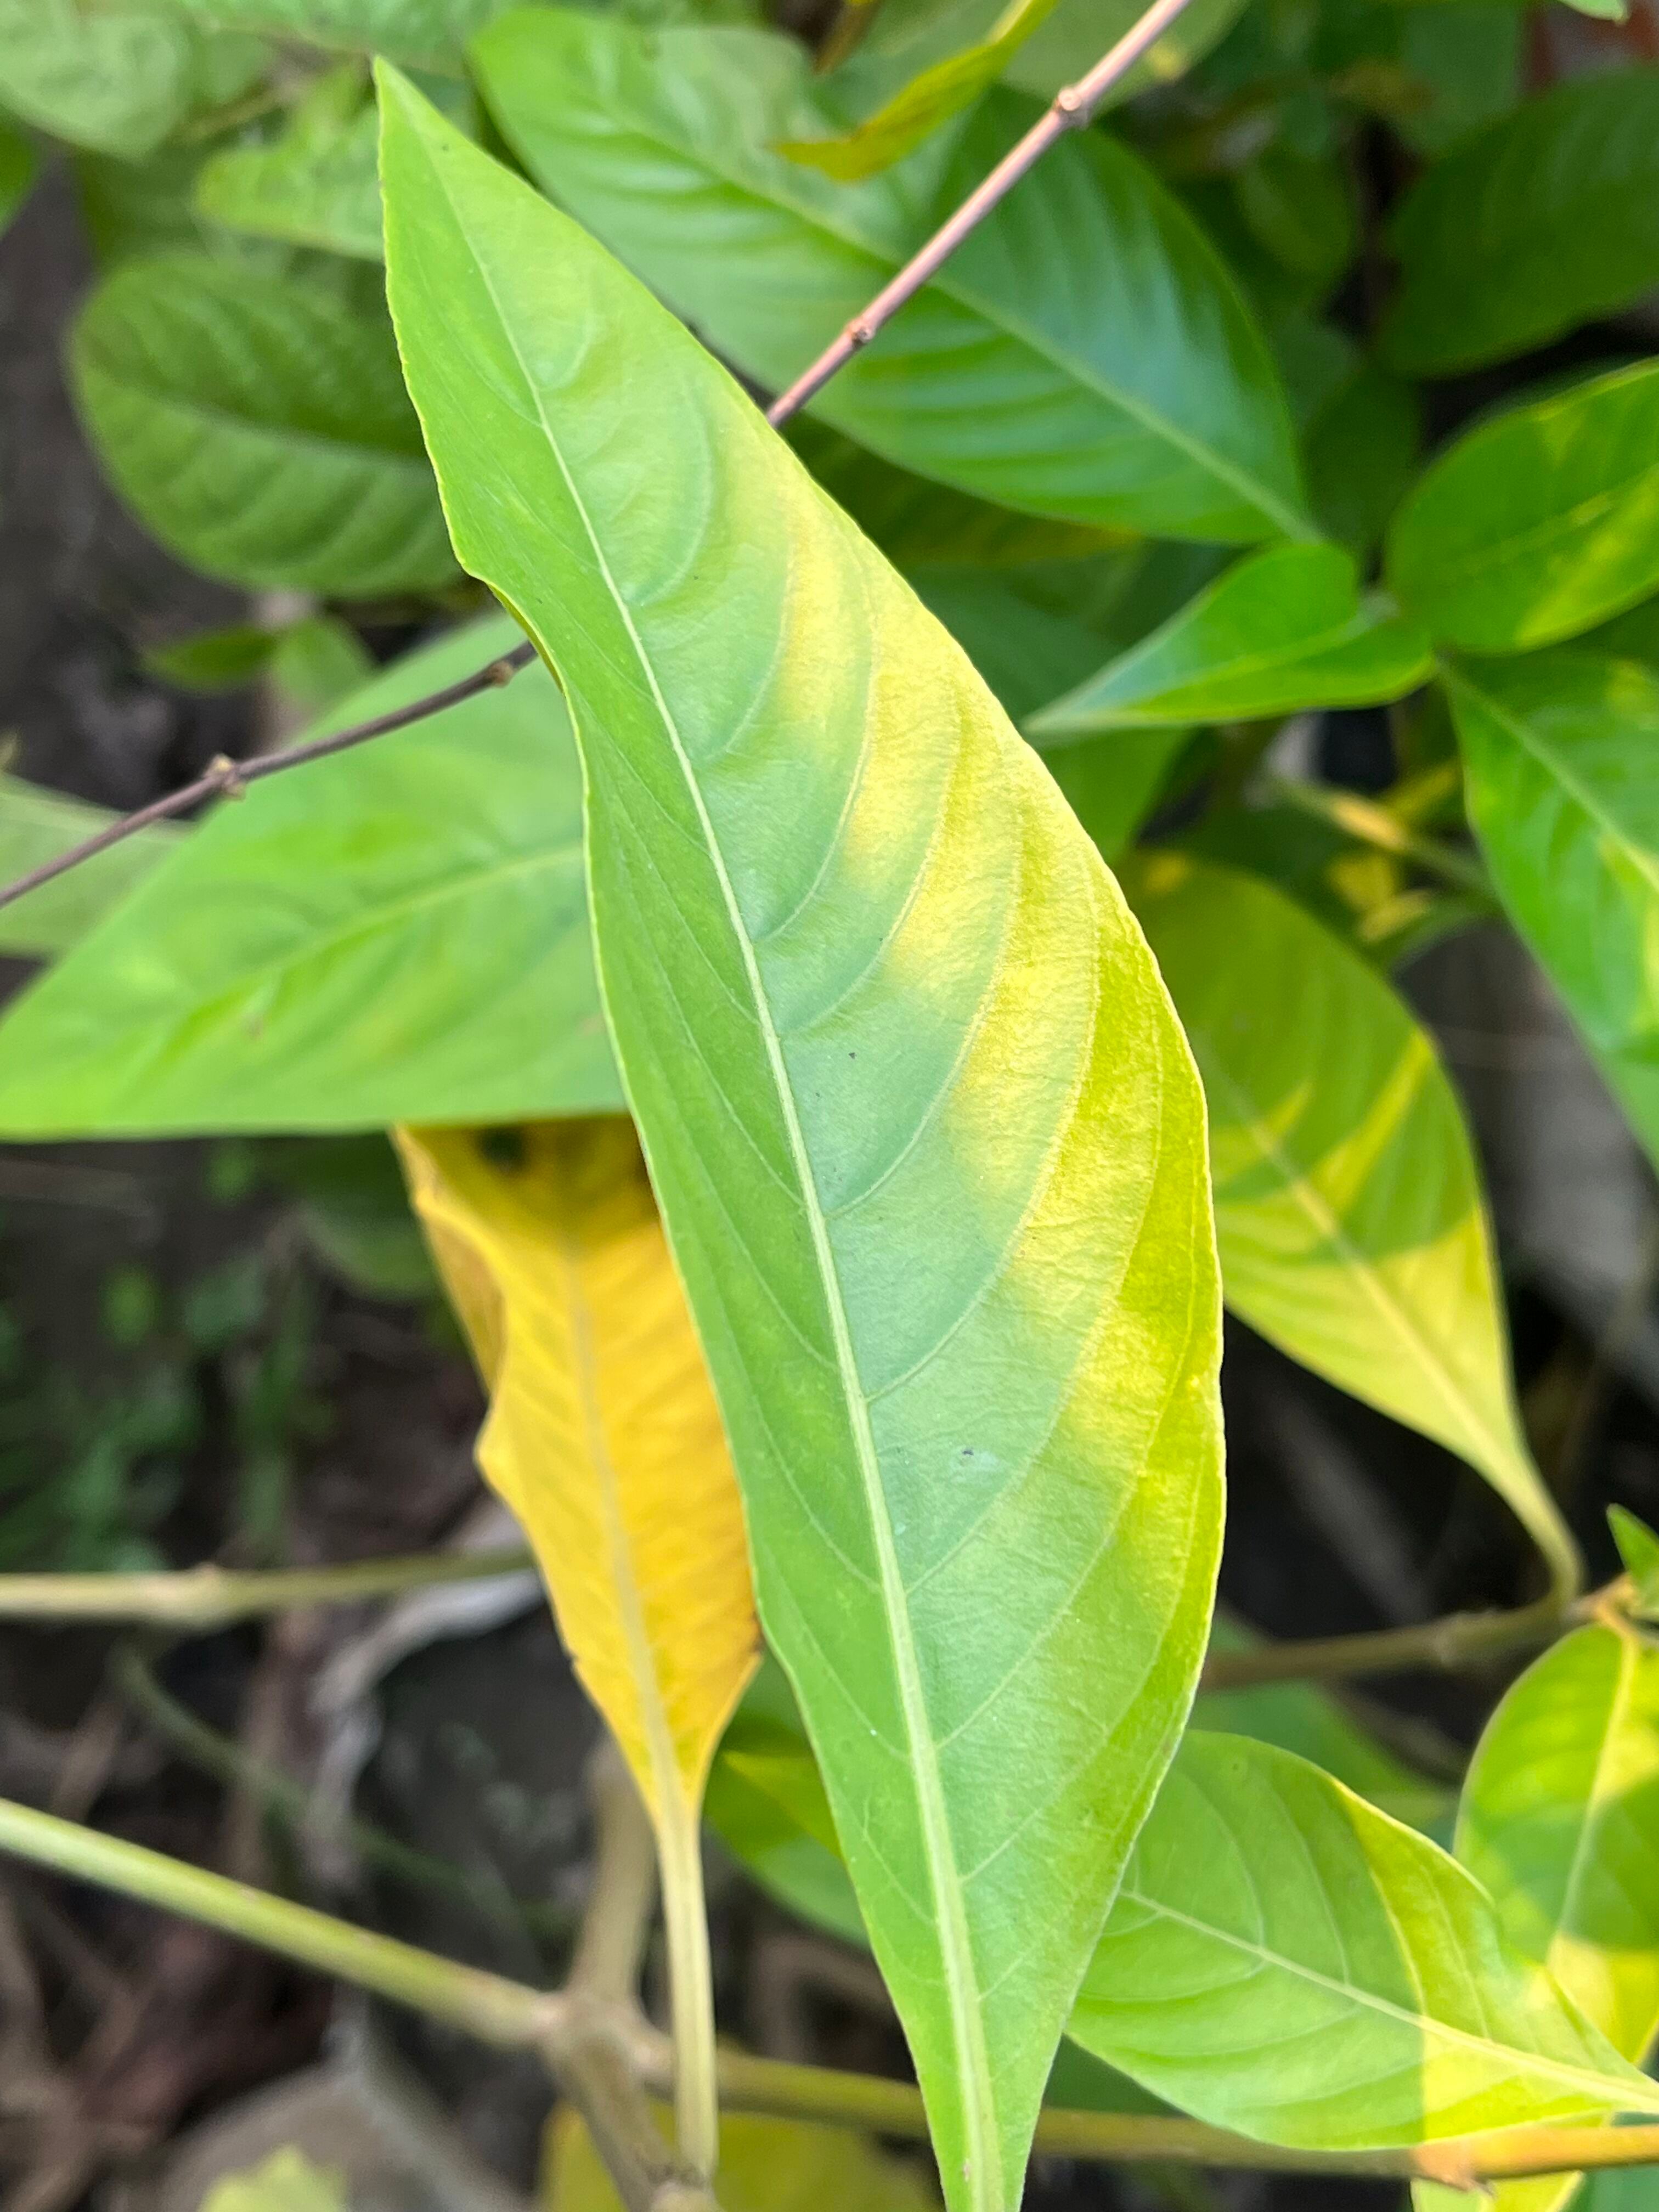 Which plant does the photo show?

vasaka
